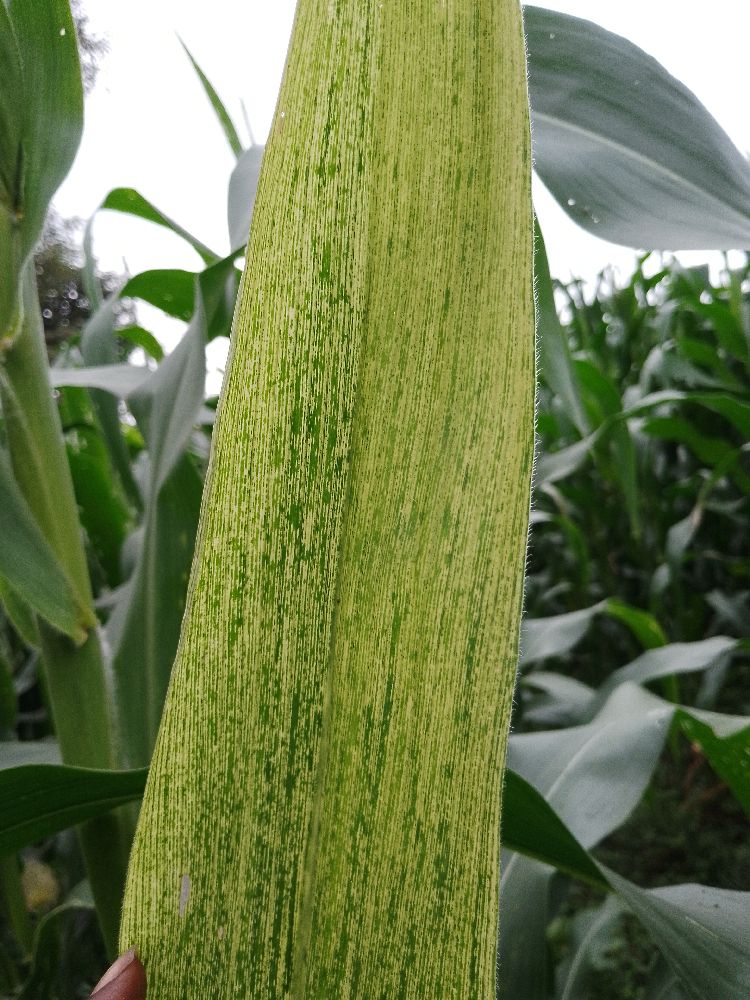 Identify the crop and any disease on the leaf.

maize, maize lethal necrosis
